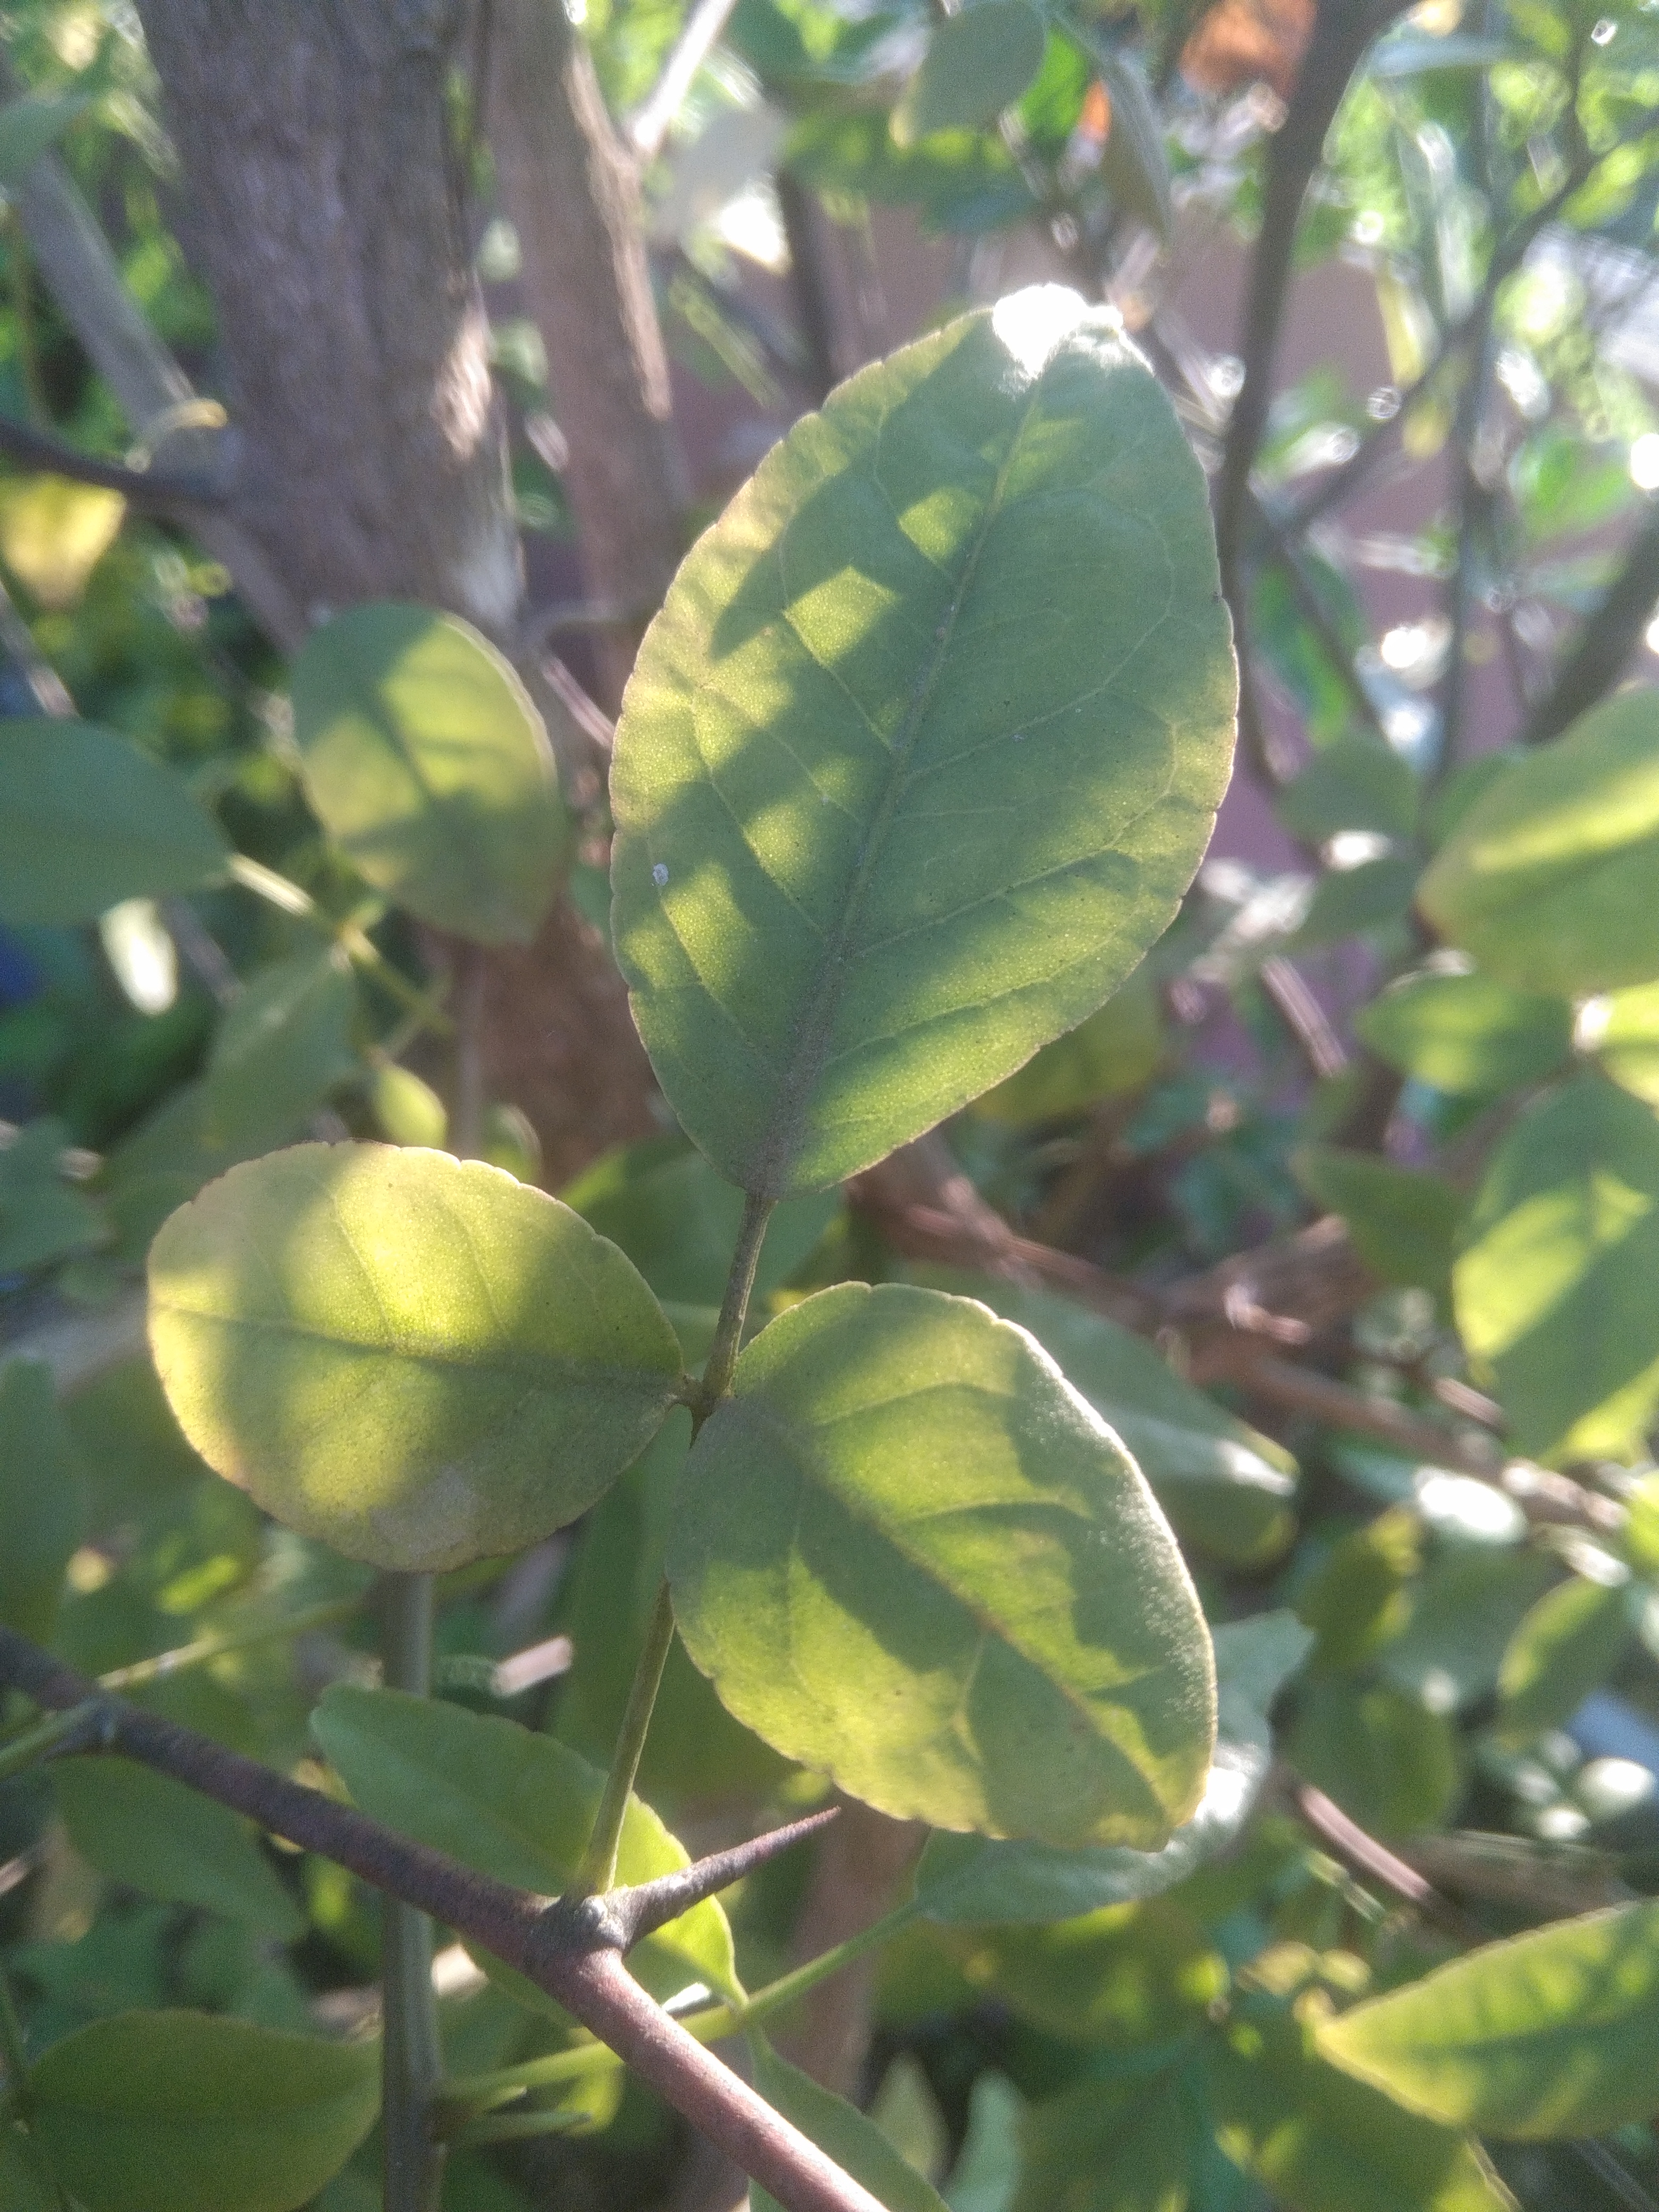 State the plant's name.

wood apple
